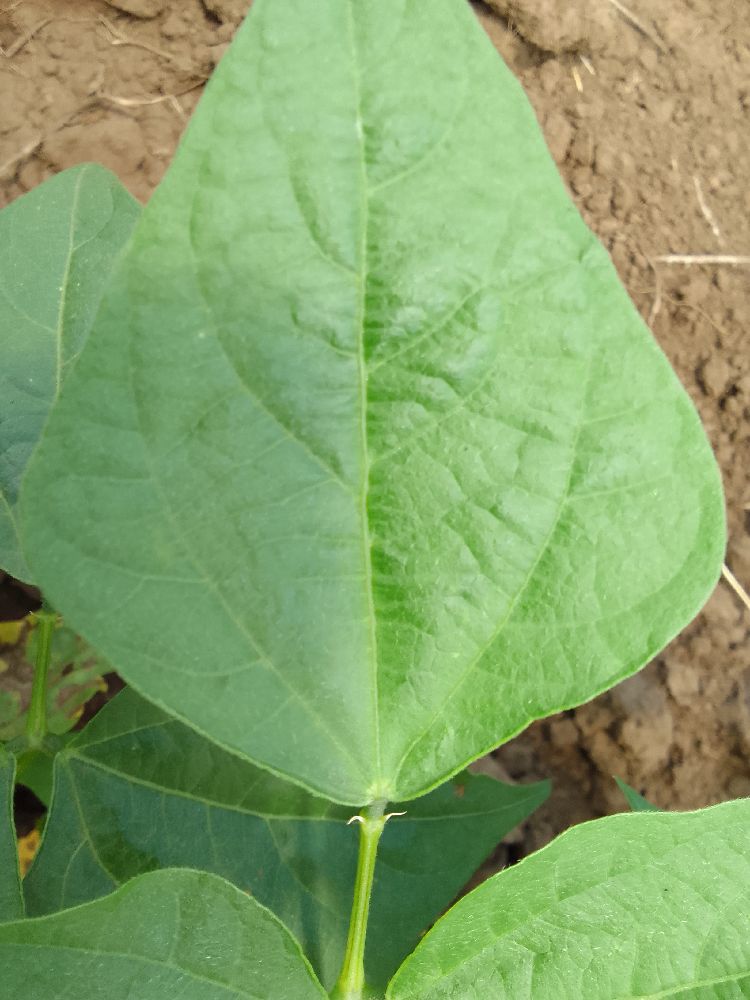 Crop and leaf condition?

common bean, healthy
